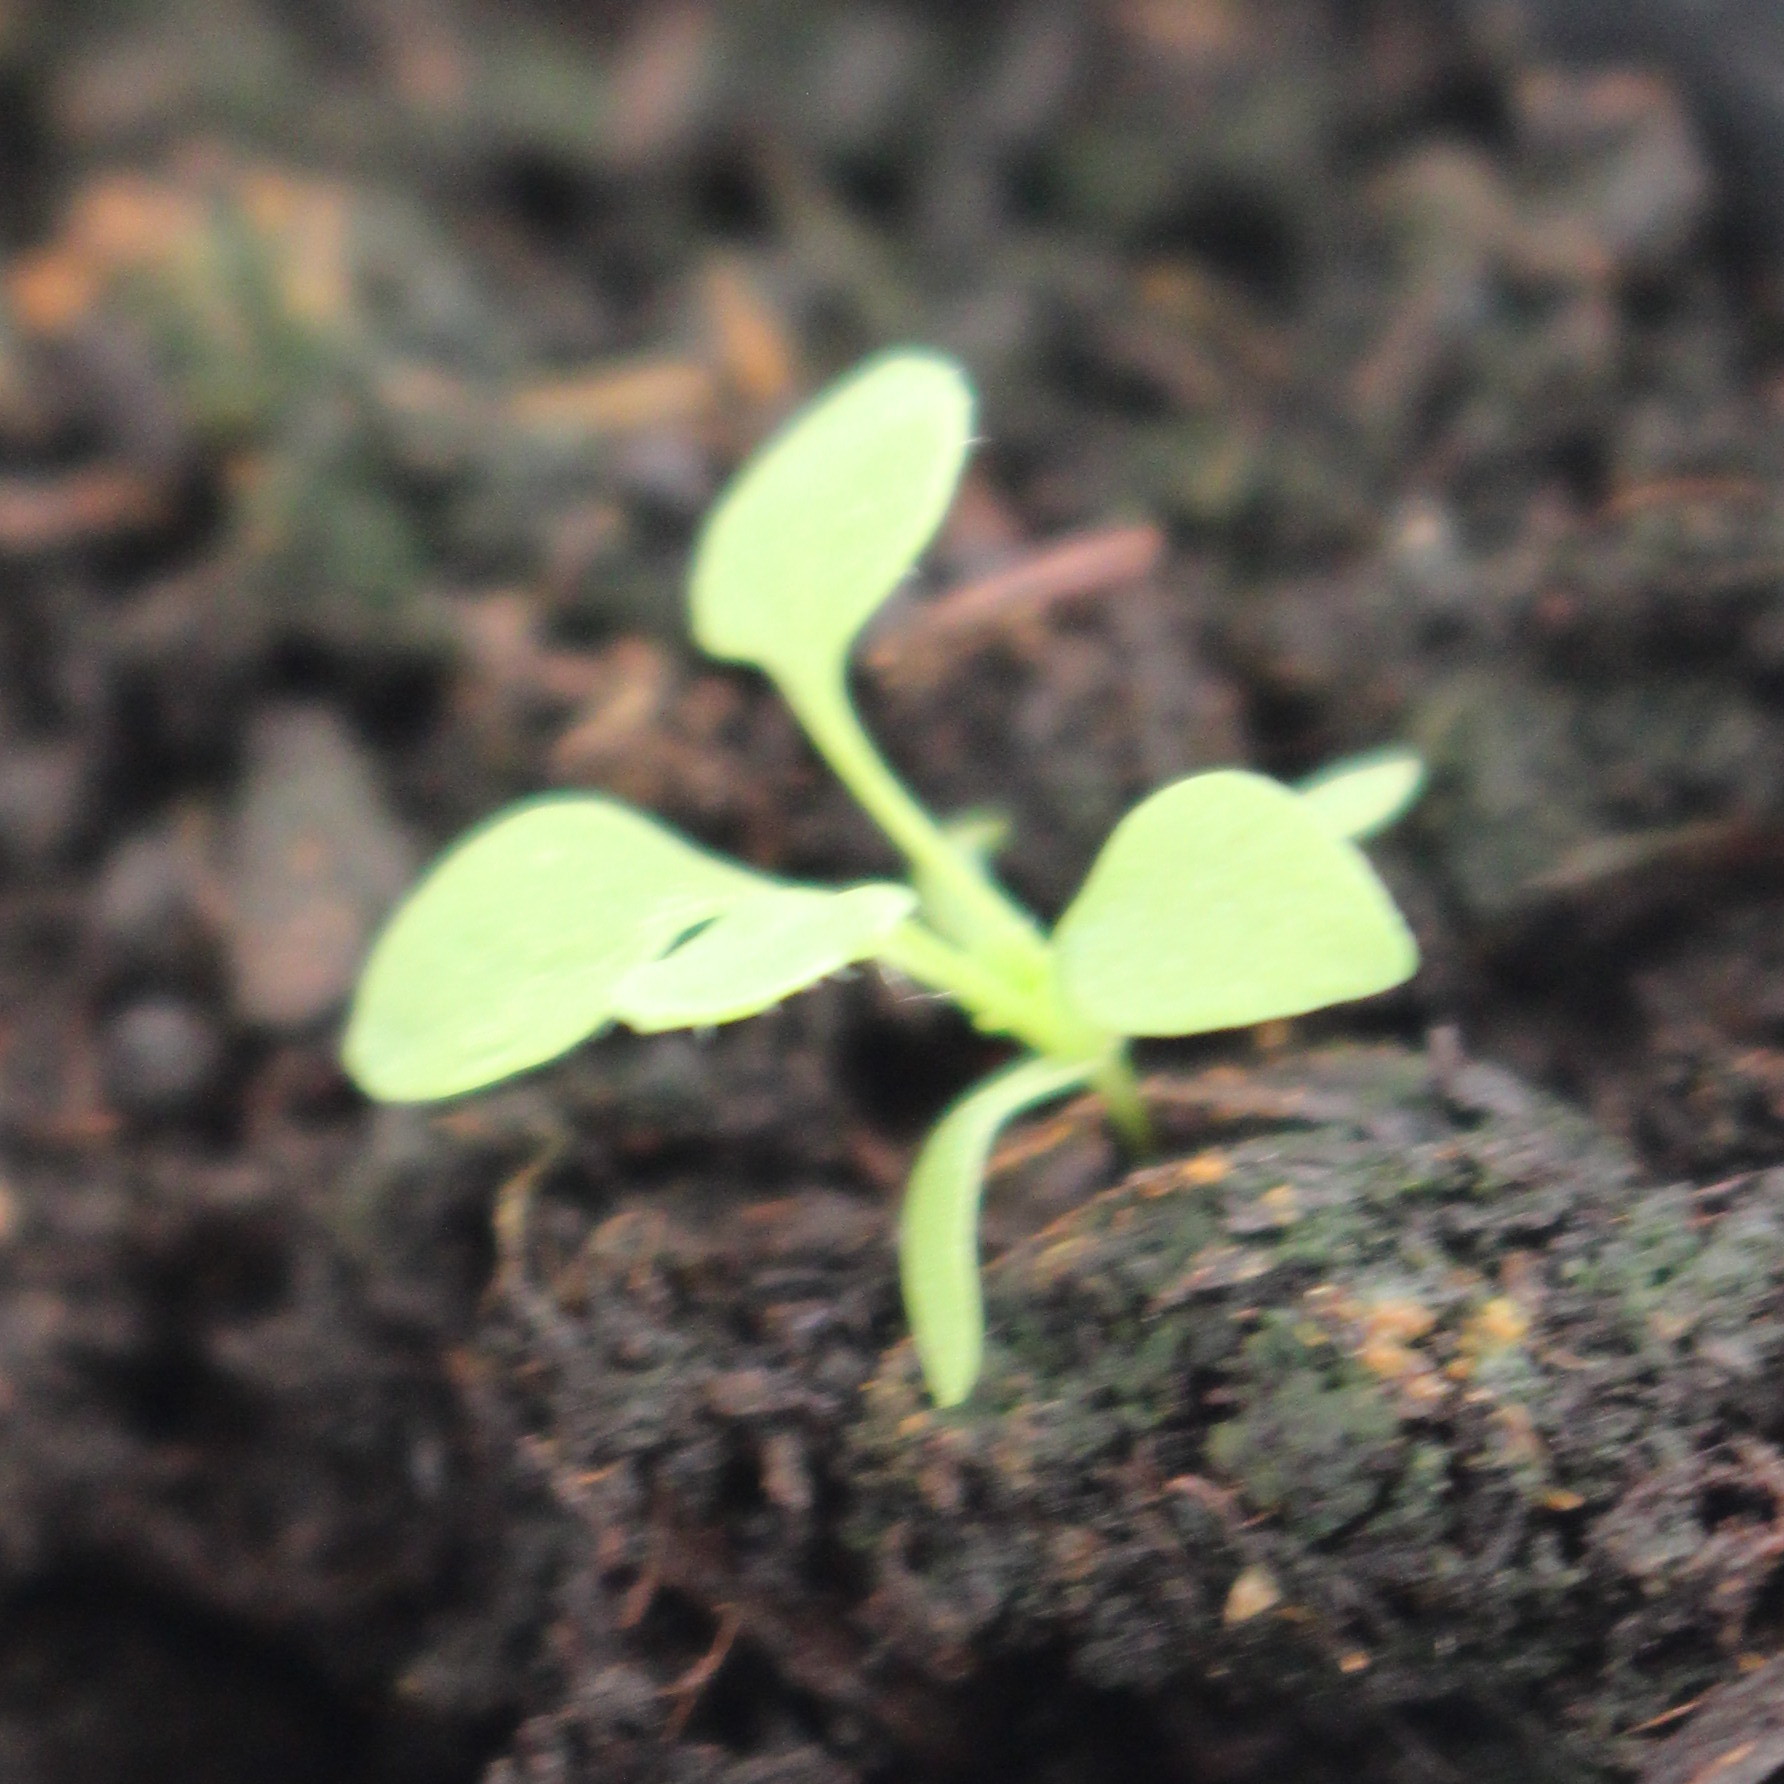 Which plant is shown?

Papaver rhoeas
